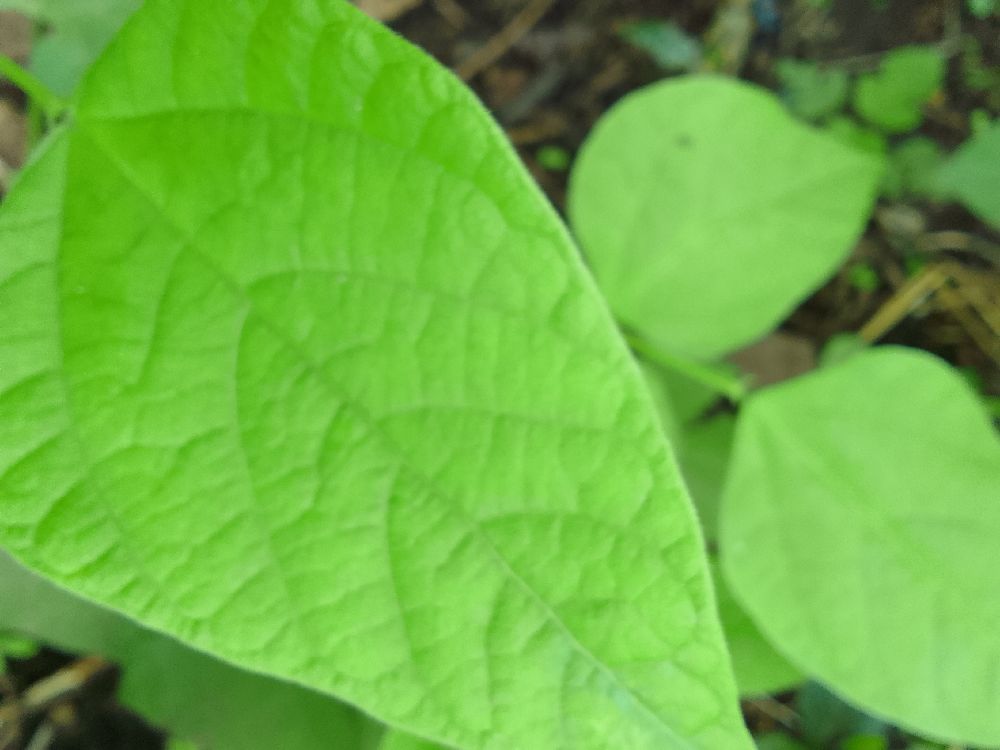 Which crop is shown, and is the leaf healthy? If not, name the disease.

common bean, healthy
